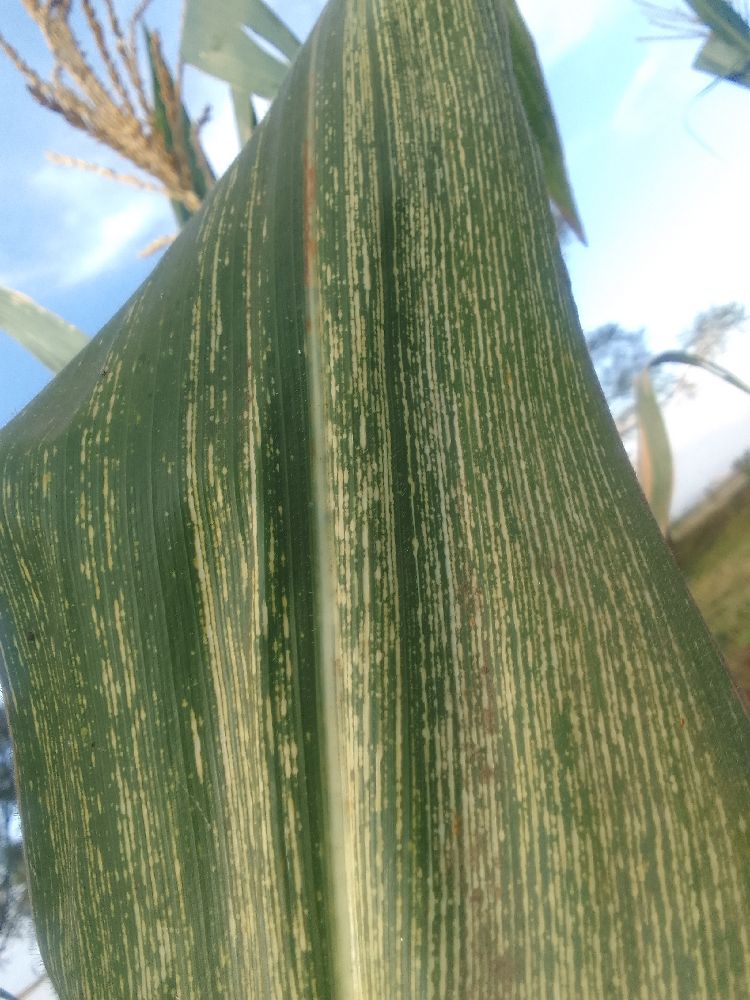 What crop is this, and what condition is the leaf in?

maize, maize streak virus
